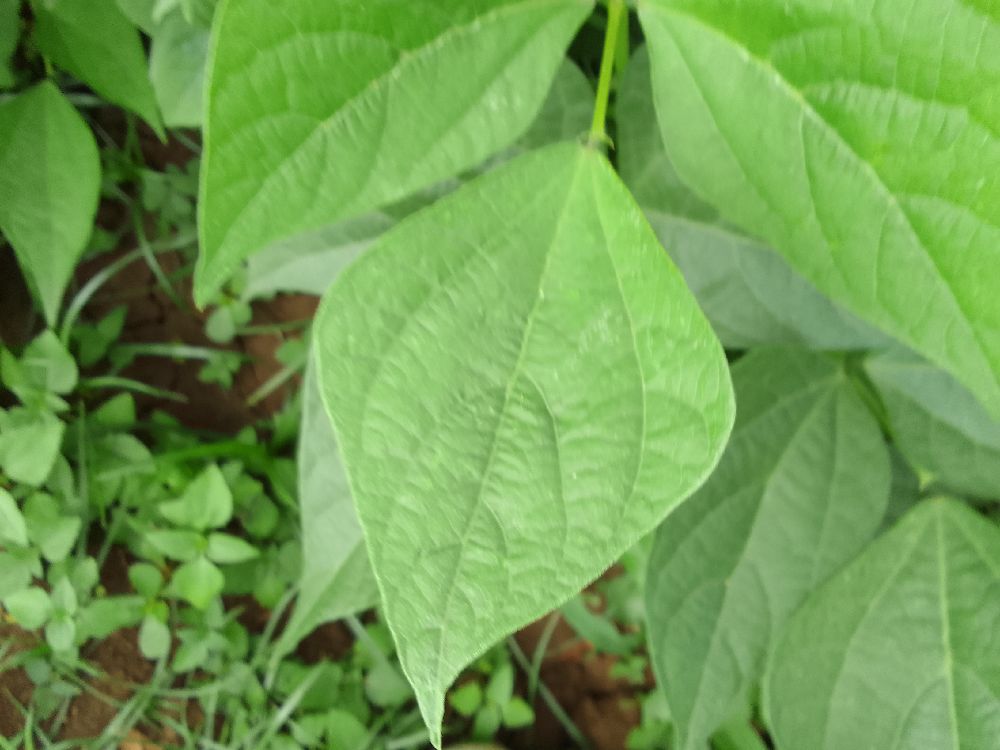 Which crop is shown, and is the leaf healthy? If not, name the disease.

common bean, healthy
